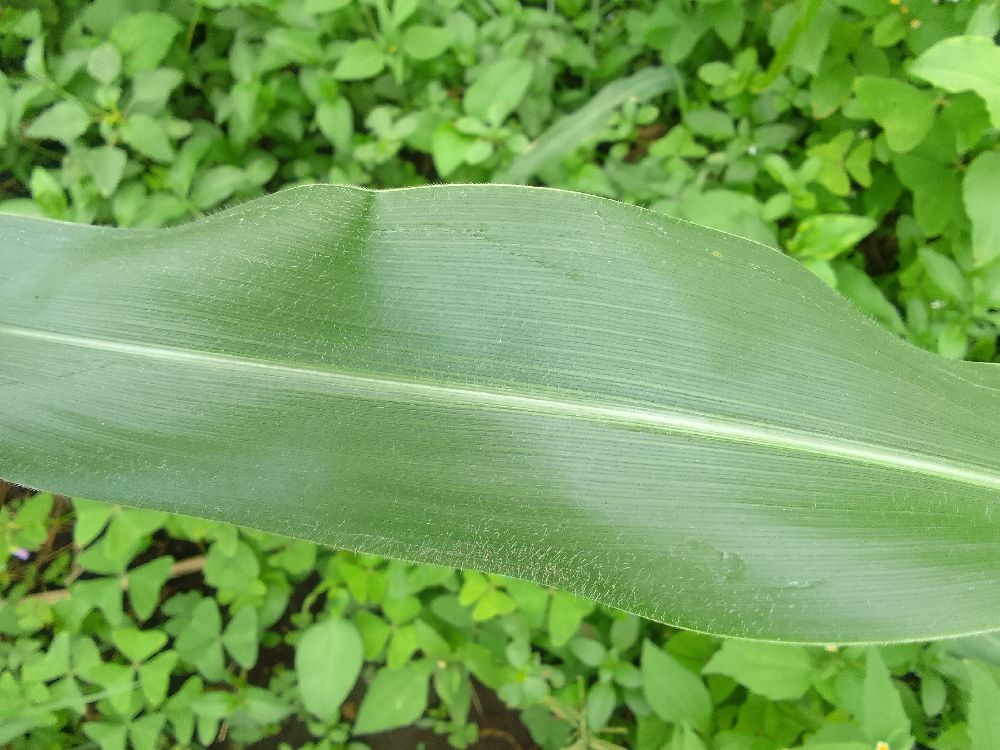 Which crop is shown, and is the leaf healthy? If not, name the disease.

maize, healthy
